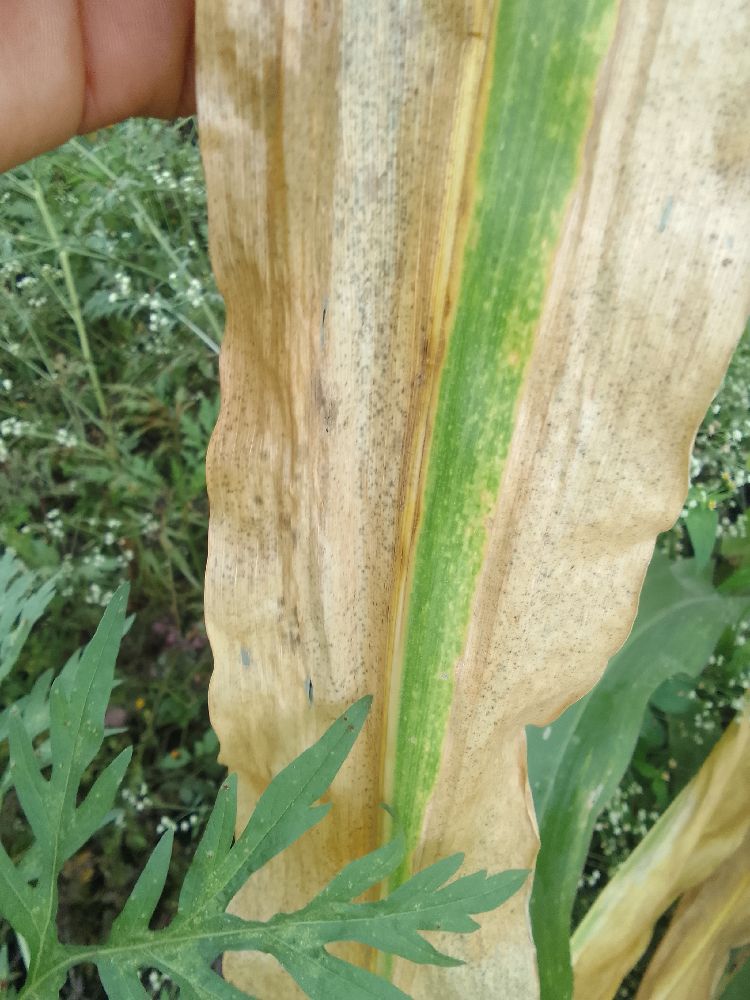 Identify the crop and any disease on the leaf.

maize, maize lethal necrosis
